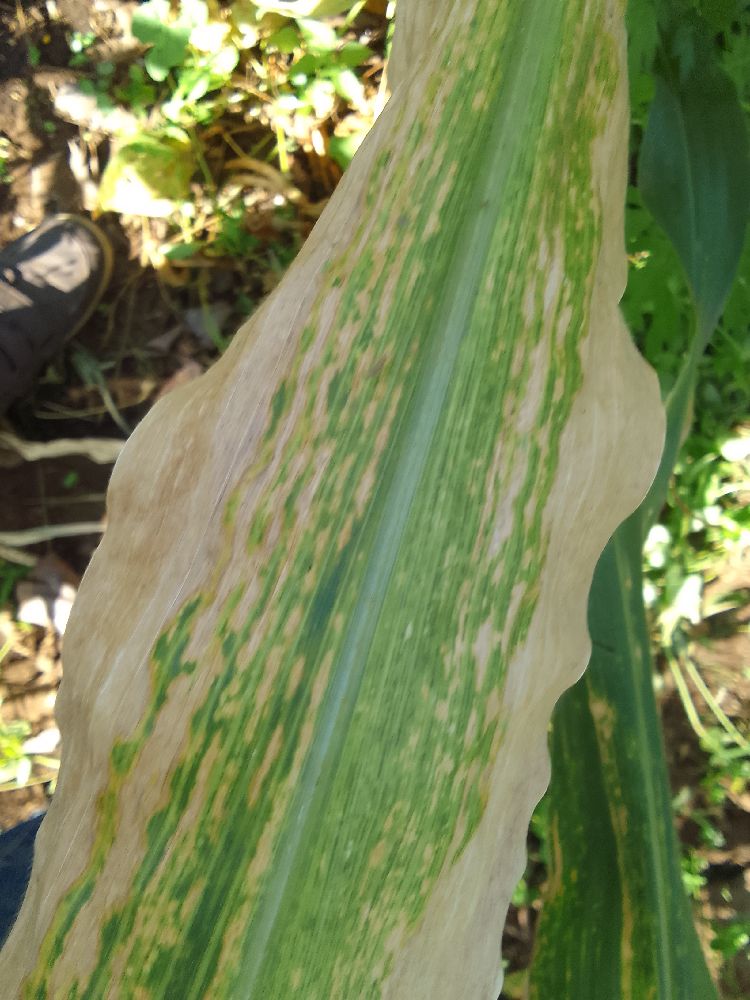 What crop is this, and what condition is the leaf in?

maize, maize lethal necrosis
